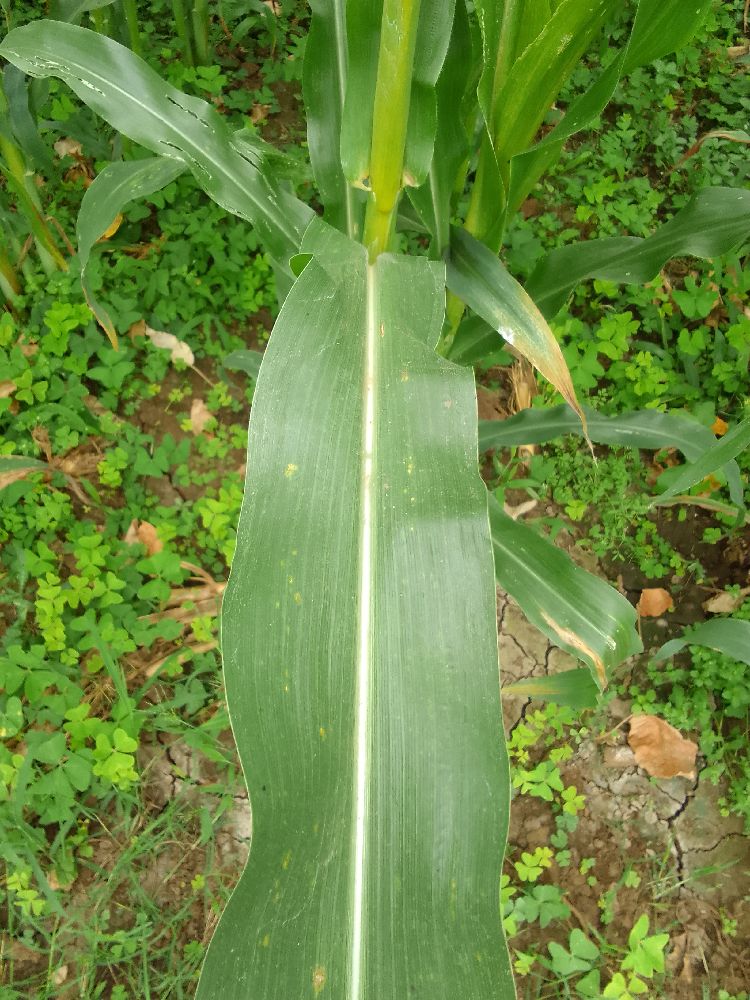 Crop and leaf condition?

maize, healthy
